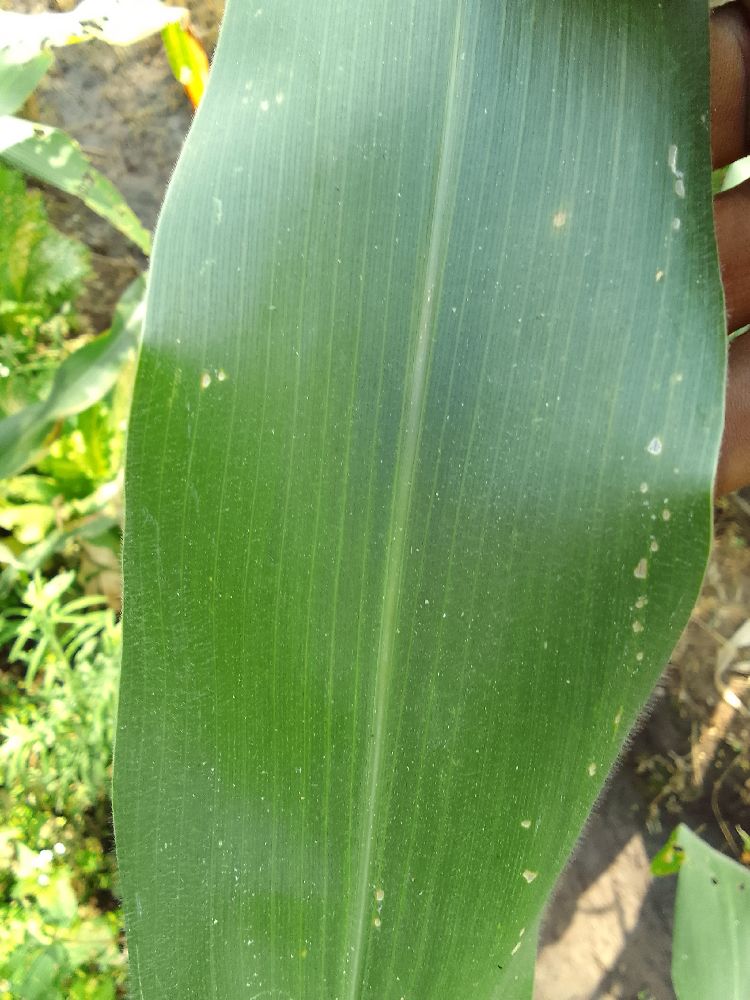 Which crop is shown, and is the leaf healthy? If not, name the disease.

maize, healthy
